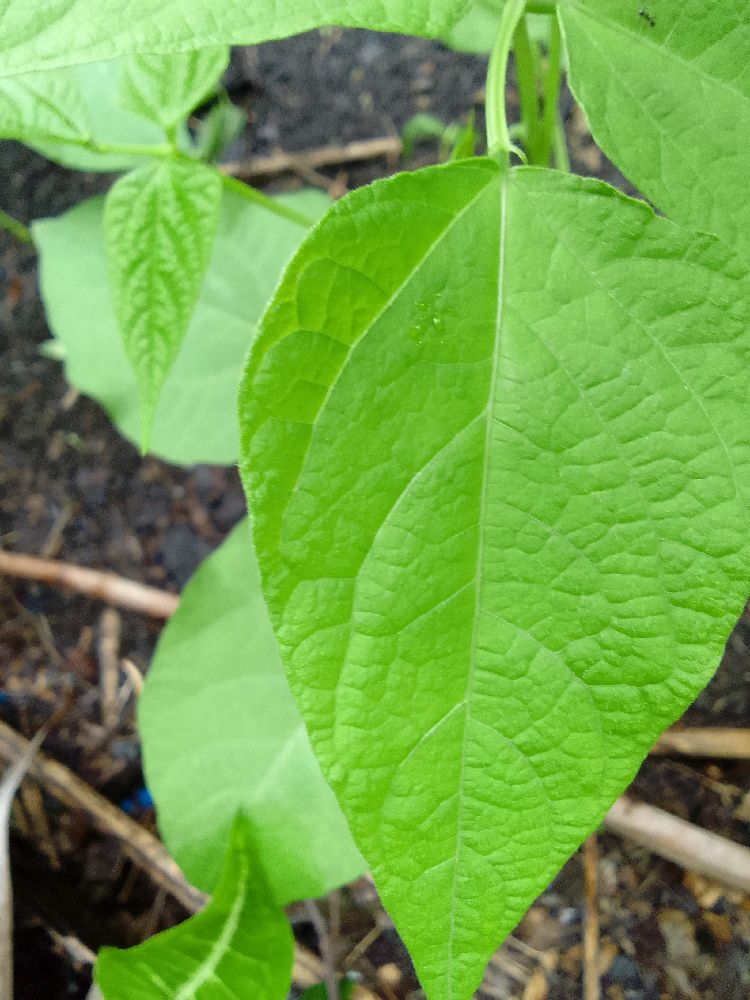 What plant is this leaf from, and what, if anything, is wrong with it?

common bean, healthy
